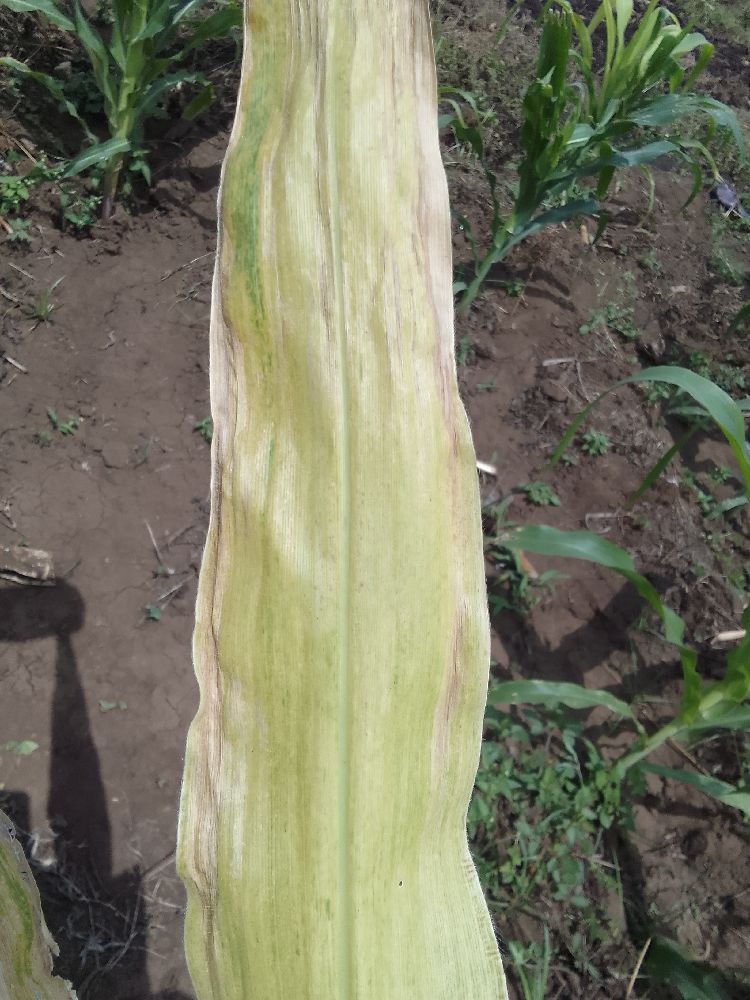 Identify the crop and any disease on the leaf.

maize, maize lethal necrosis
